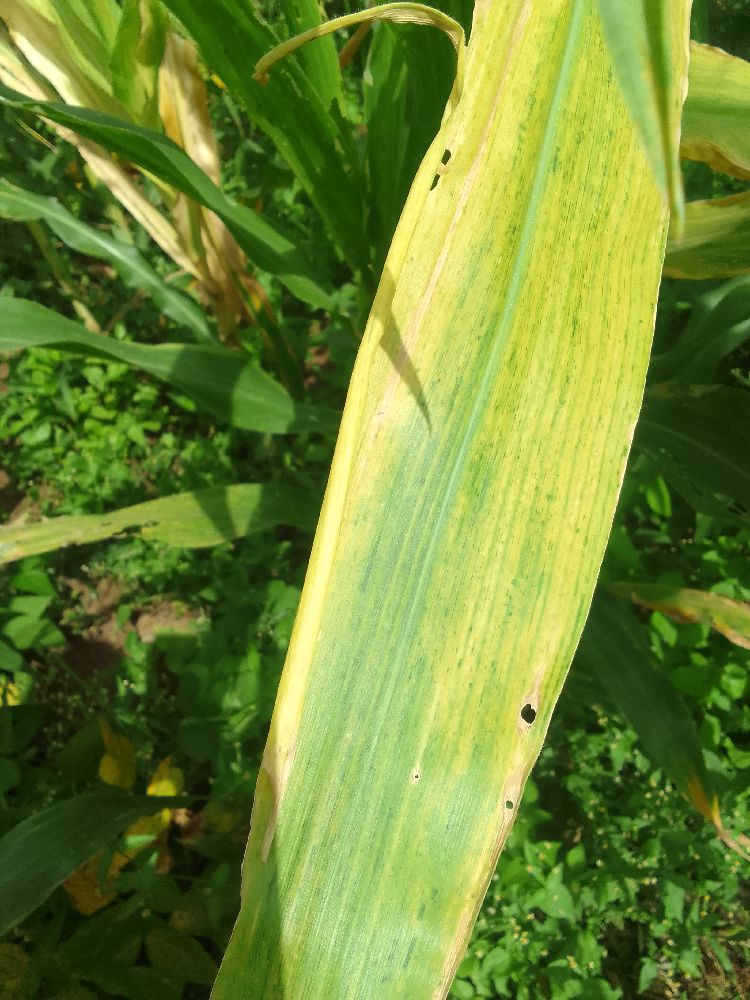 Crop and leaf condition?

maize, maize lethal necrosis
